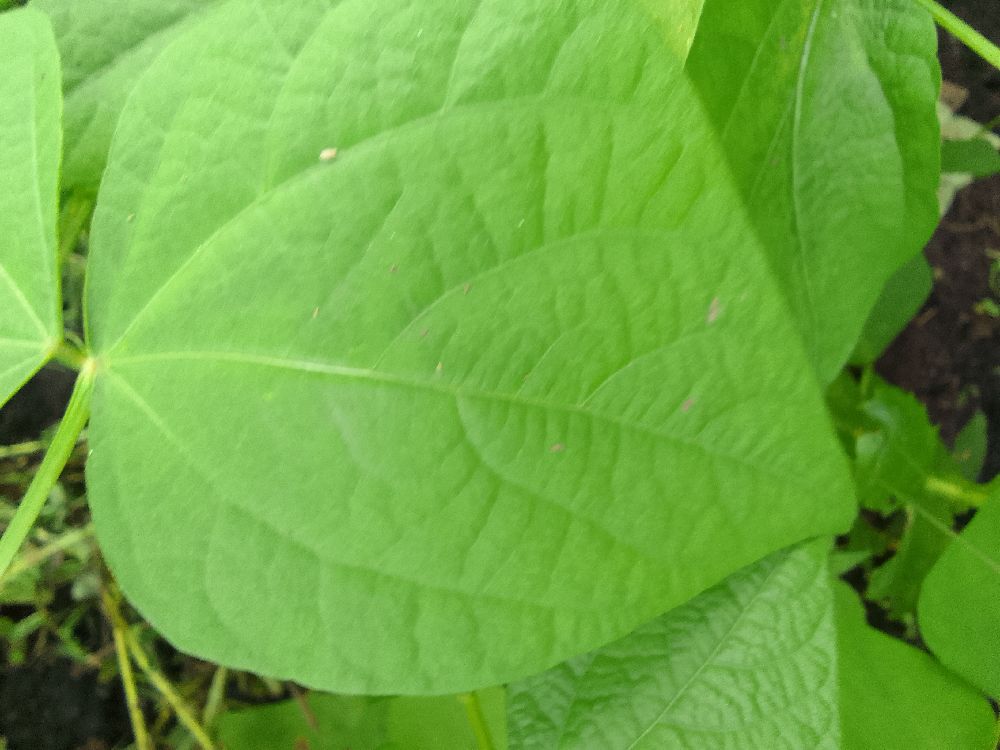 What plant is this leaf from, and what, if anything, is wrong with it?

common bean, healthy
